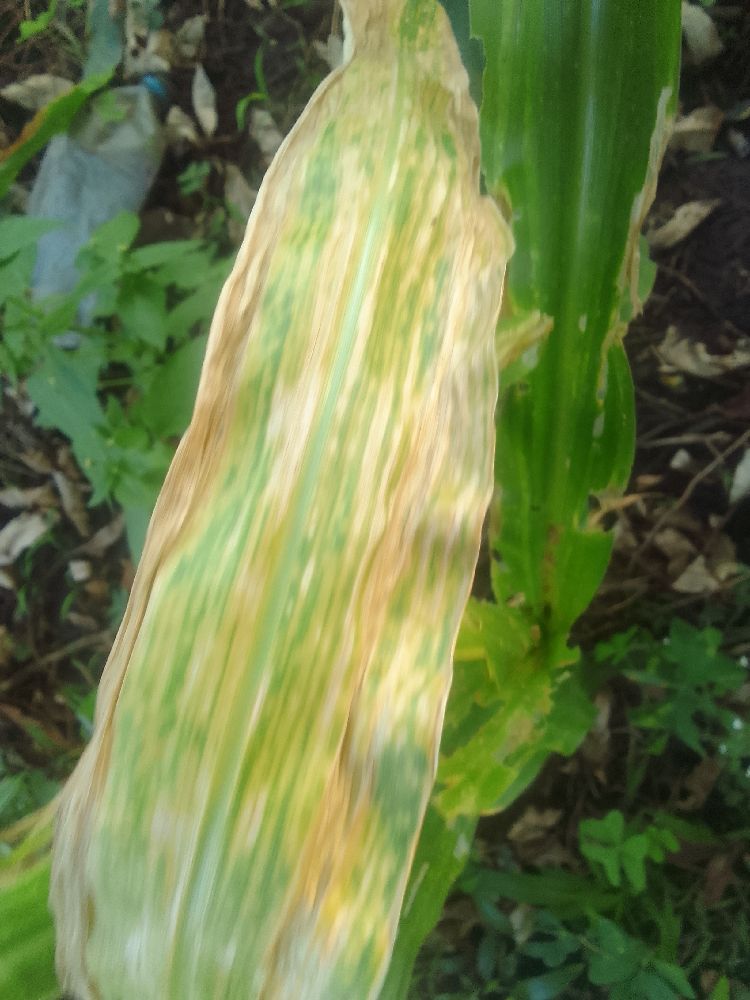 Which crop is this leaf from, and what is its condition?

maize, maize lethal necrosis
